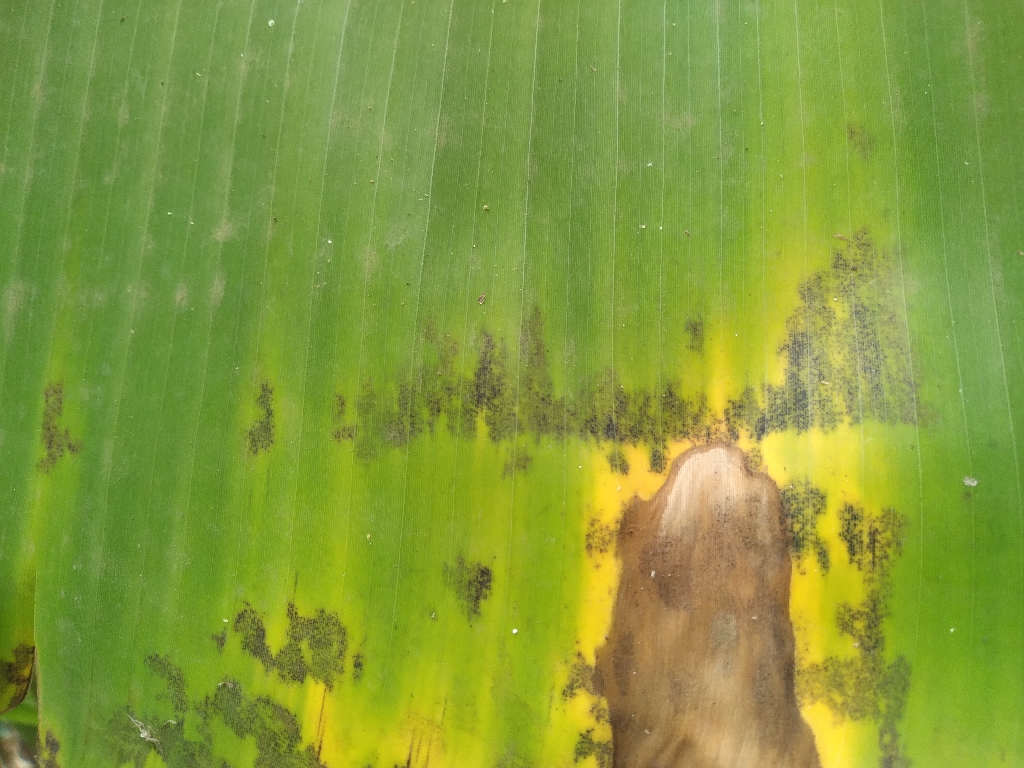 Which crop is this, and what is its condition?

banana, black sigatoka
